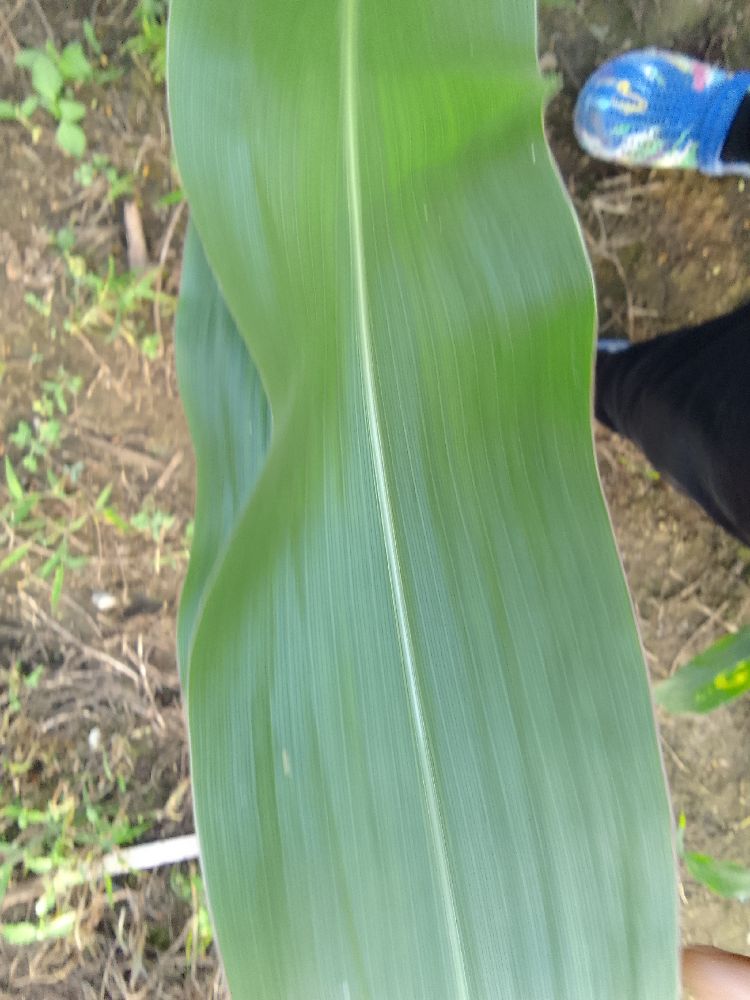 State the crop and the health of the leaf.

maize, healthy
